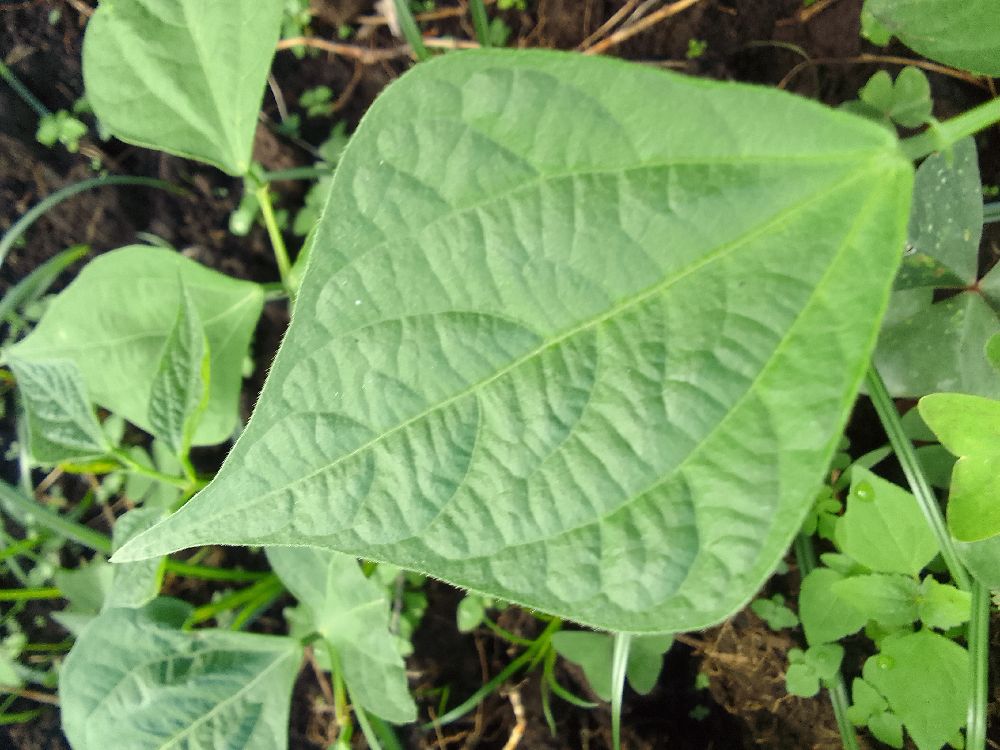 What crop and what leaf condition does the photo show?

common bean, healthy
